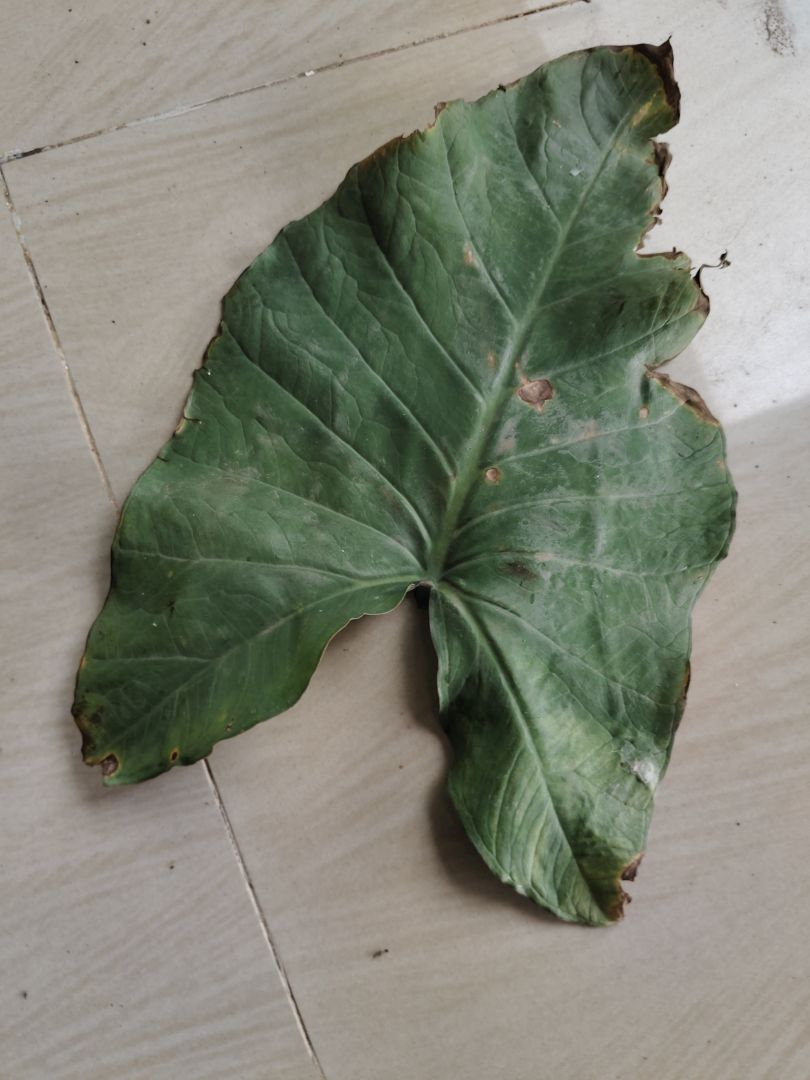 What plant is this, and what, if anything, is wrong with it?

taro, leaf blight
